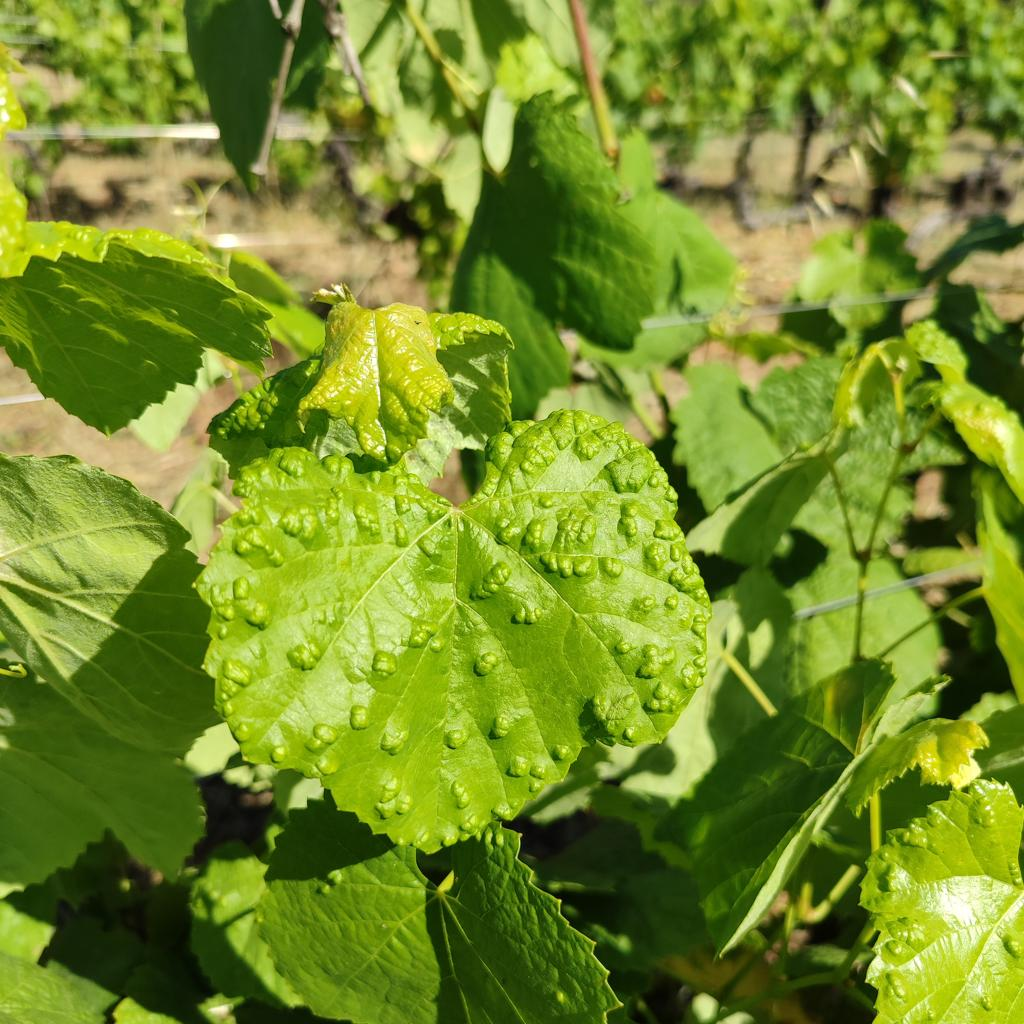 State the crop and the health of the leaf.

grapevine, erineum mite
